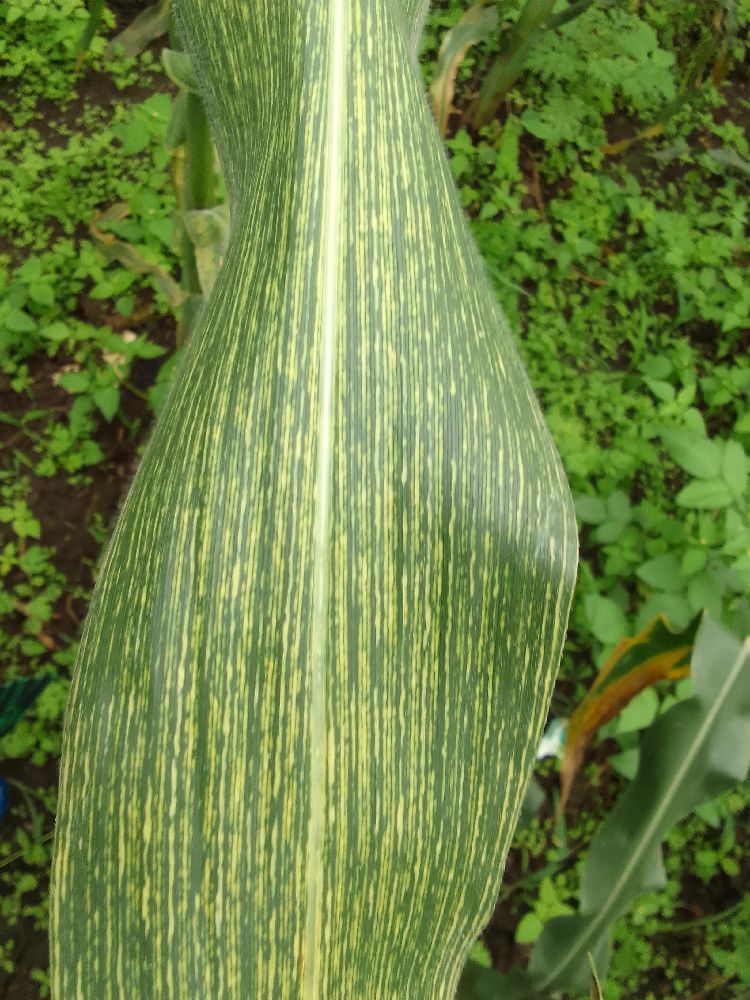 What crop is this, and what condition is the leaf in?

maize, maize streak virus
